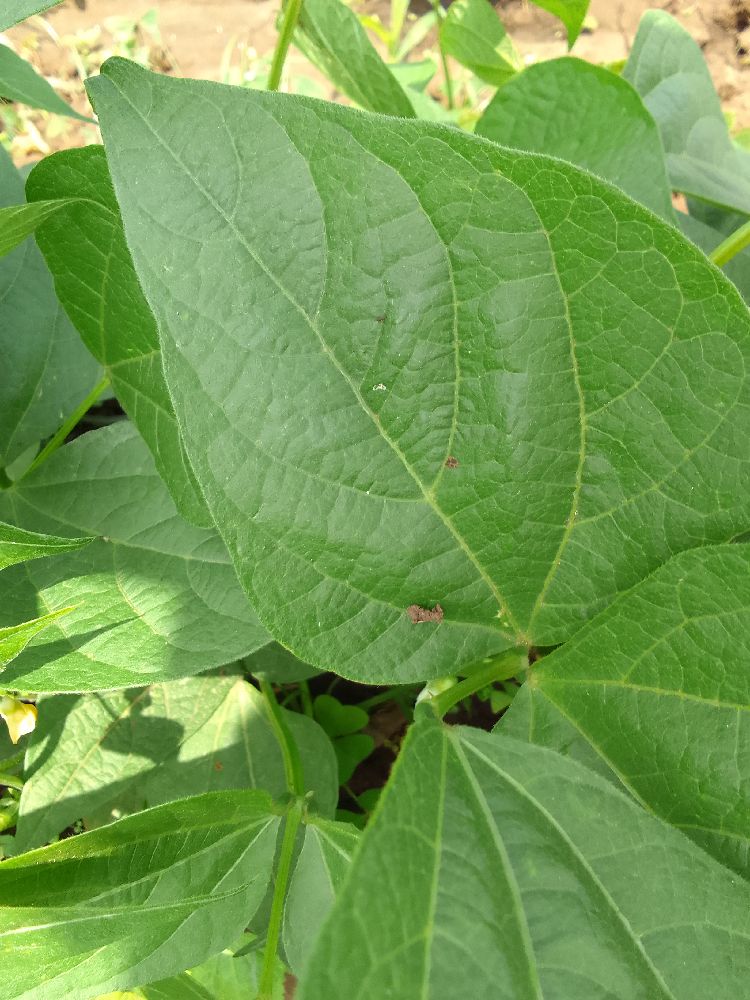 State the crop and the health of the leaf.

common bean, healthy
